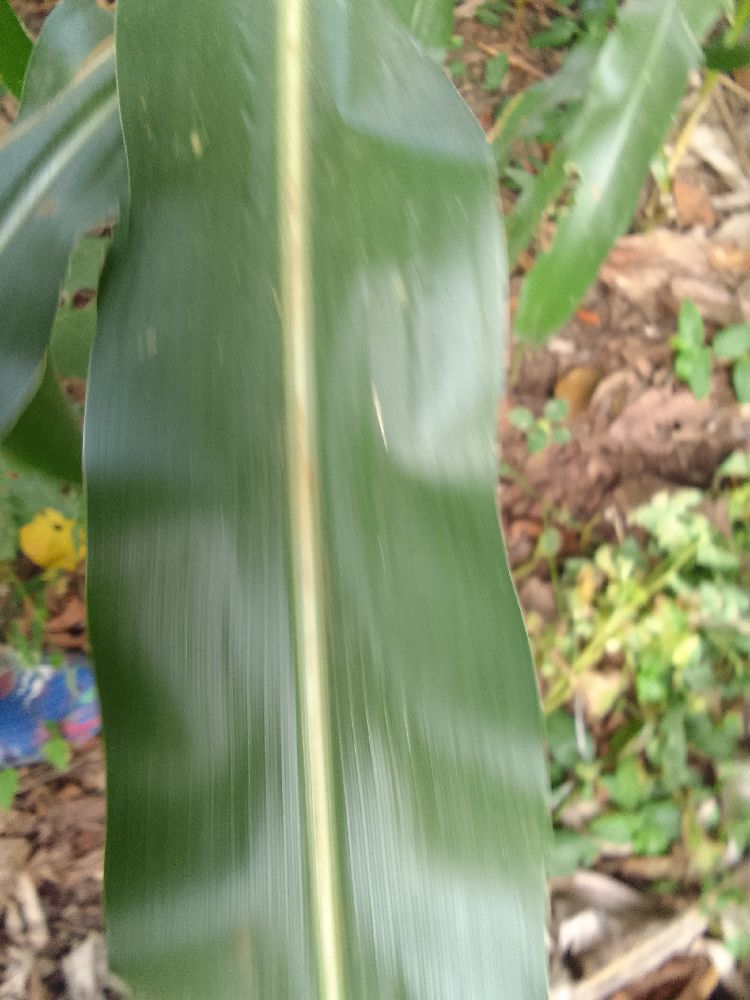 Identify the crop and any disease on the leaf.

maize, healthy
